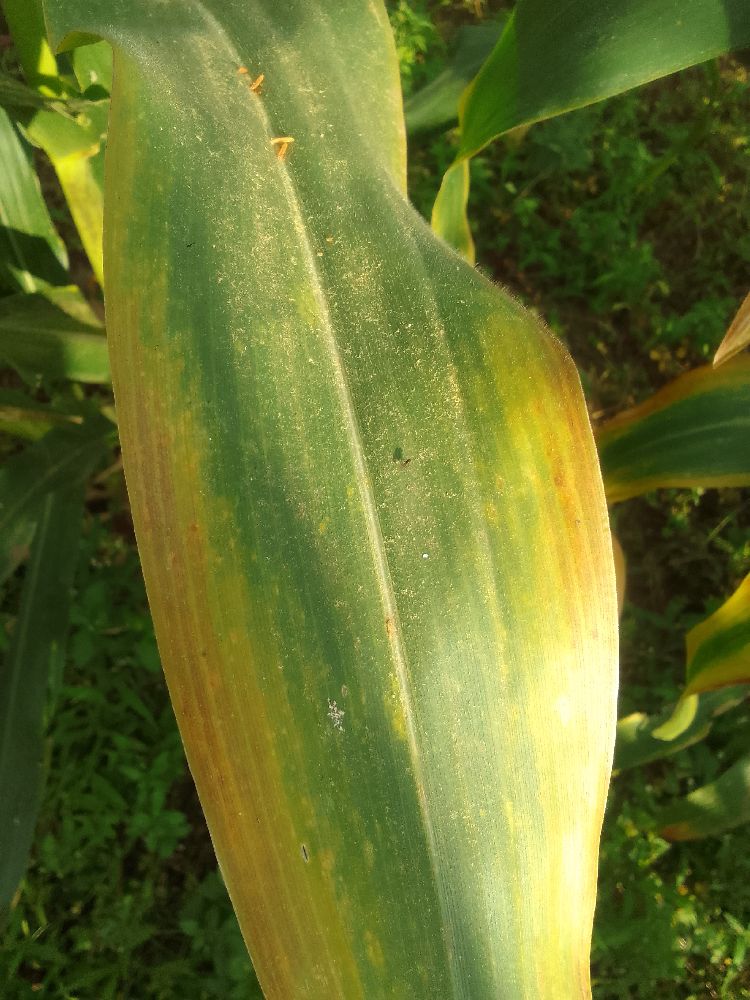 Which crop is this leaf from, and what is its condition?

maize, maize lethal necrosis
